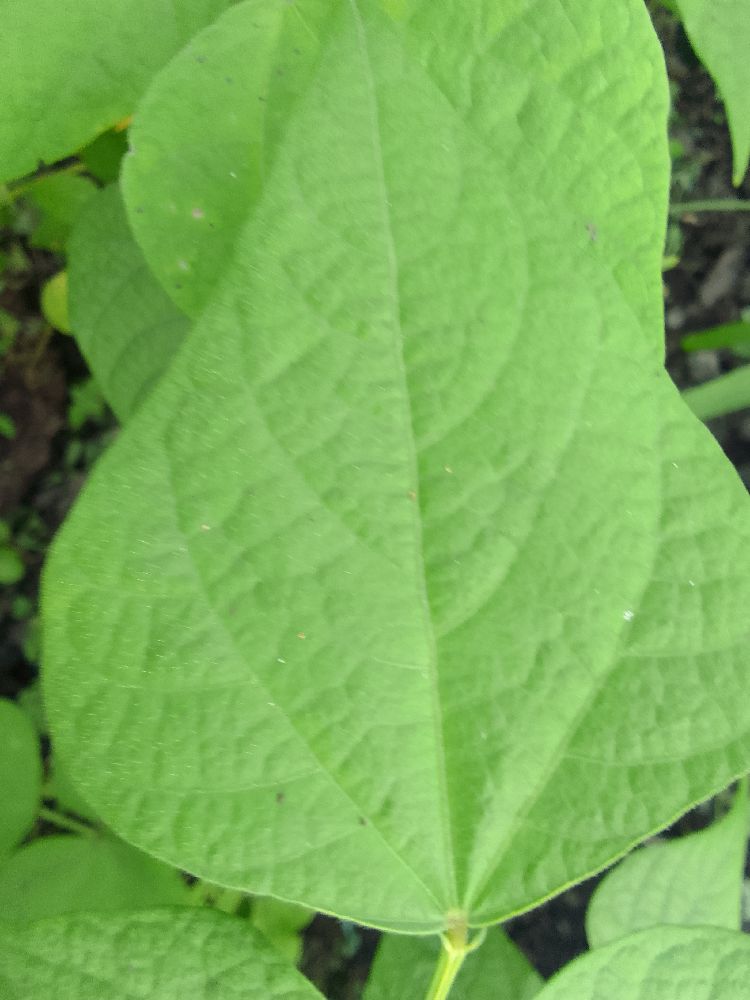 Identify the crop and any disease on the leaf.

common bean, healthy
